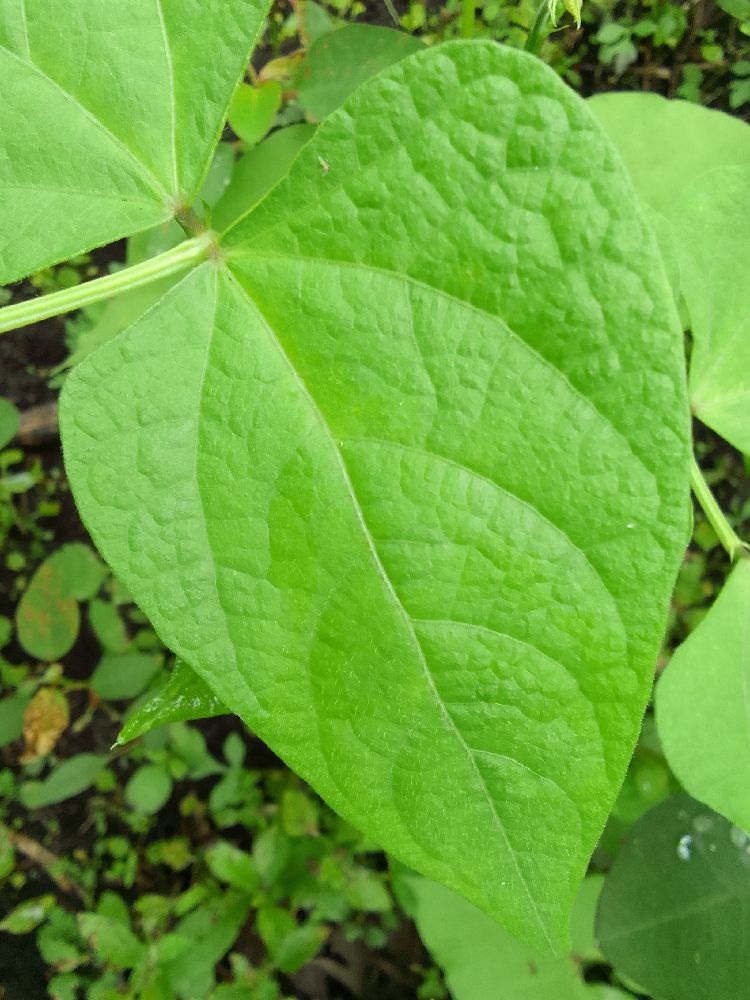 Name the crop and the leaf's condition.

common bean, healthy
